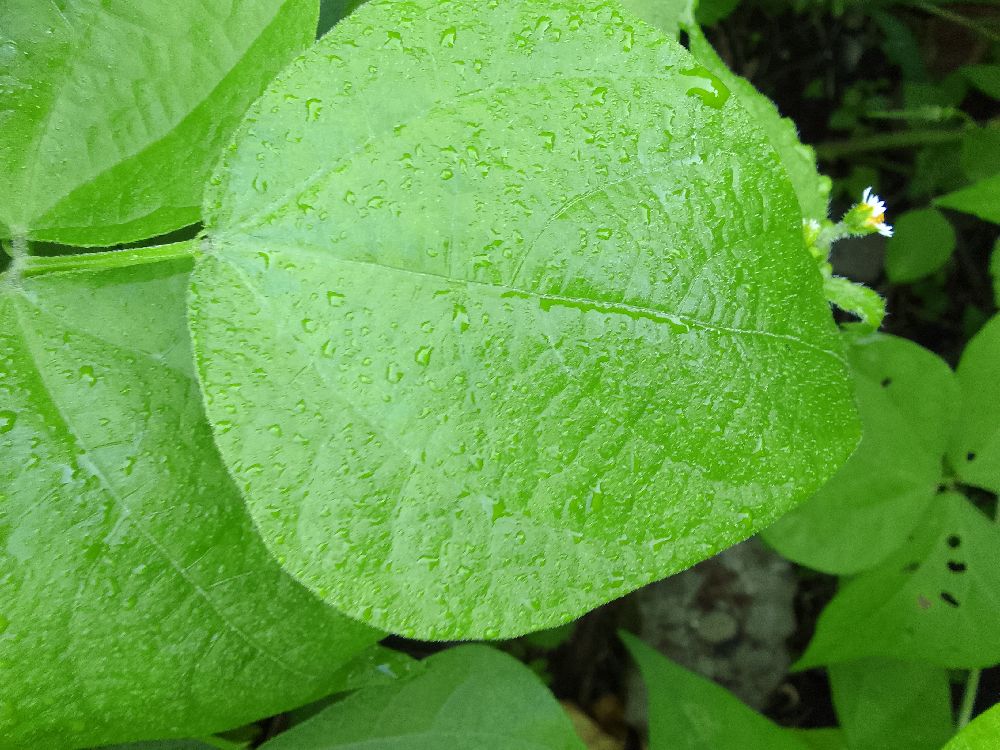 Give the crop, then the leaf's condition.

common bean, healthy
